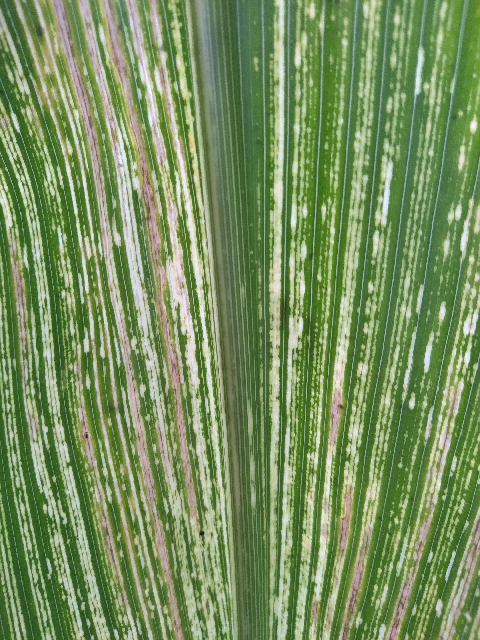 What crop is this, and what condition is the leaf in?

maize, maize streak virus
